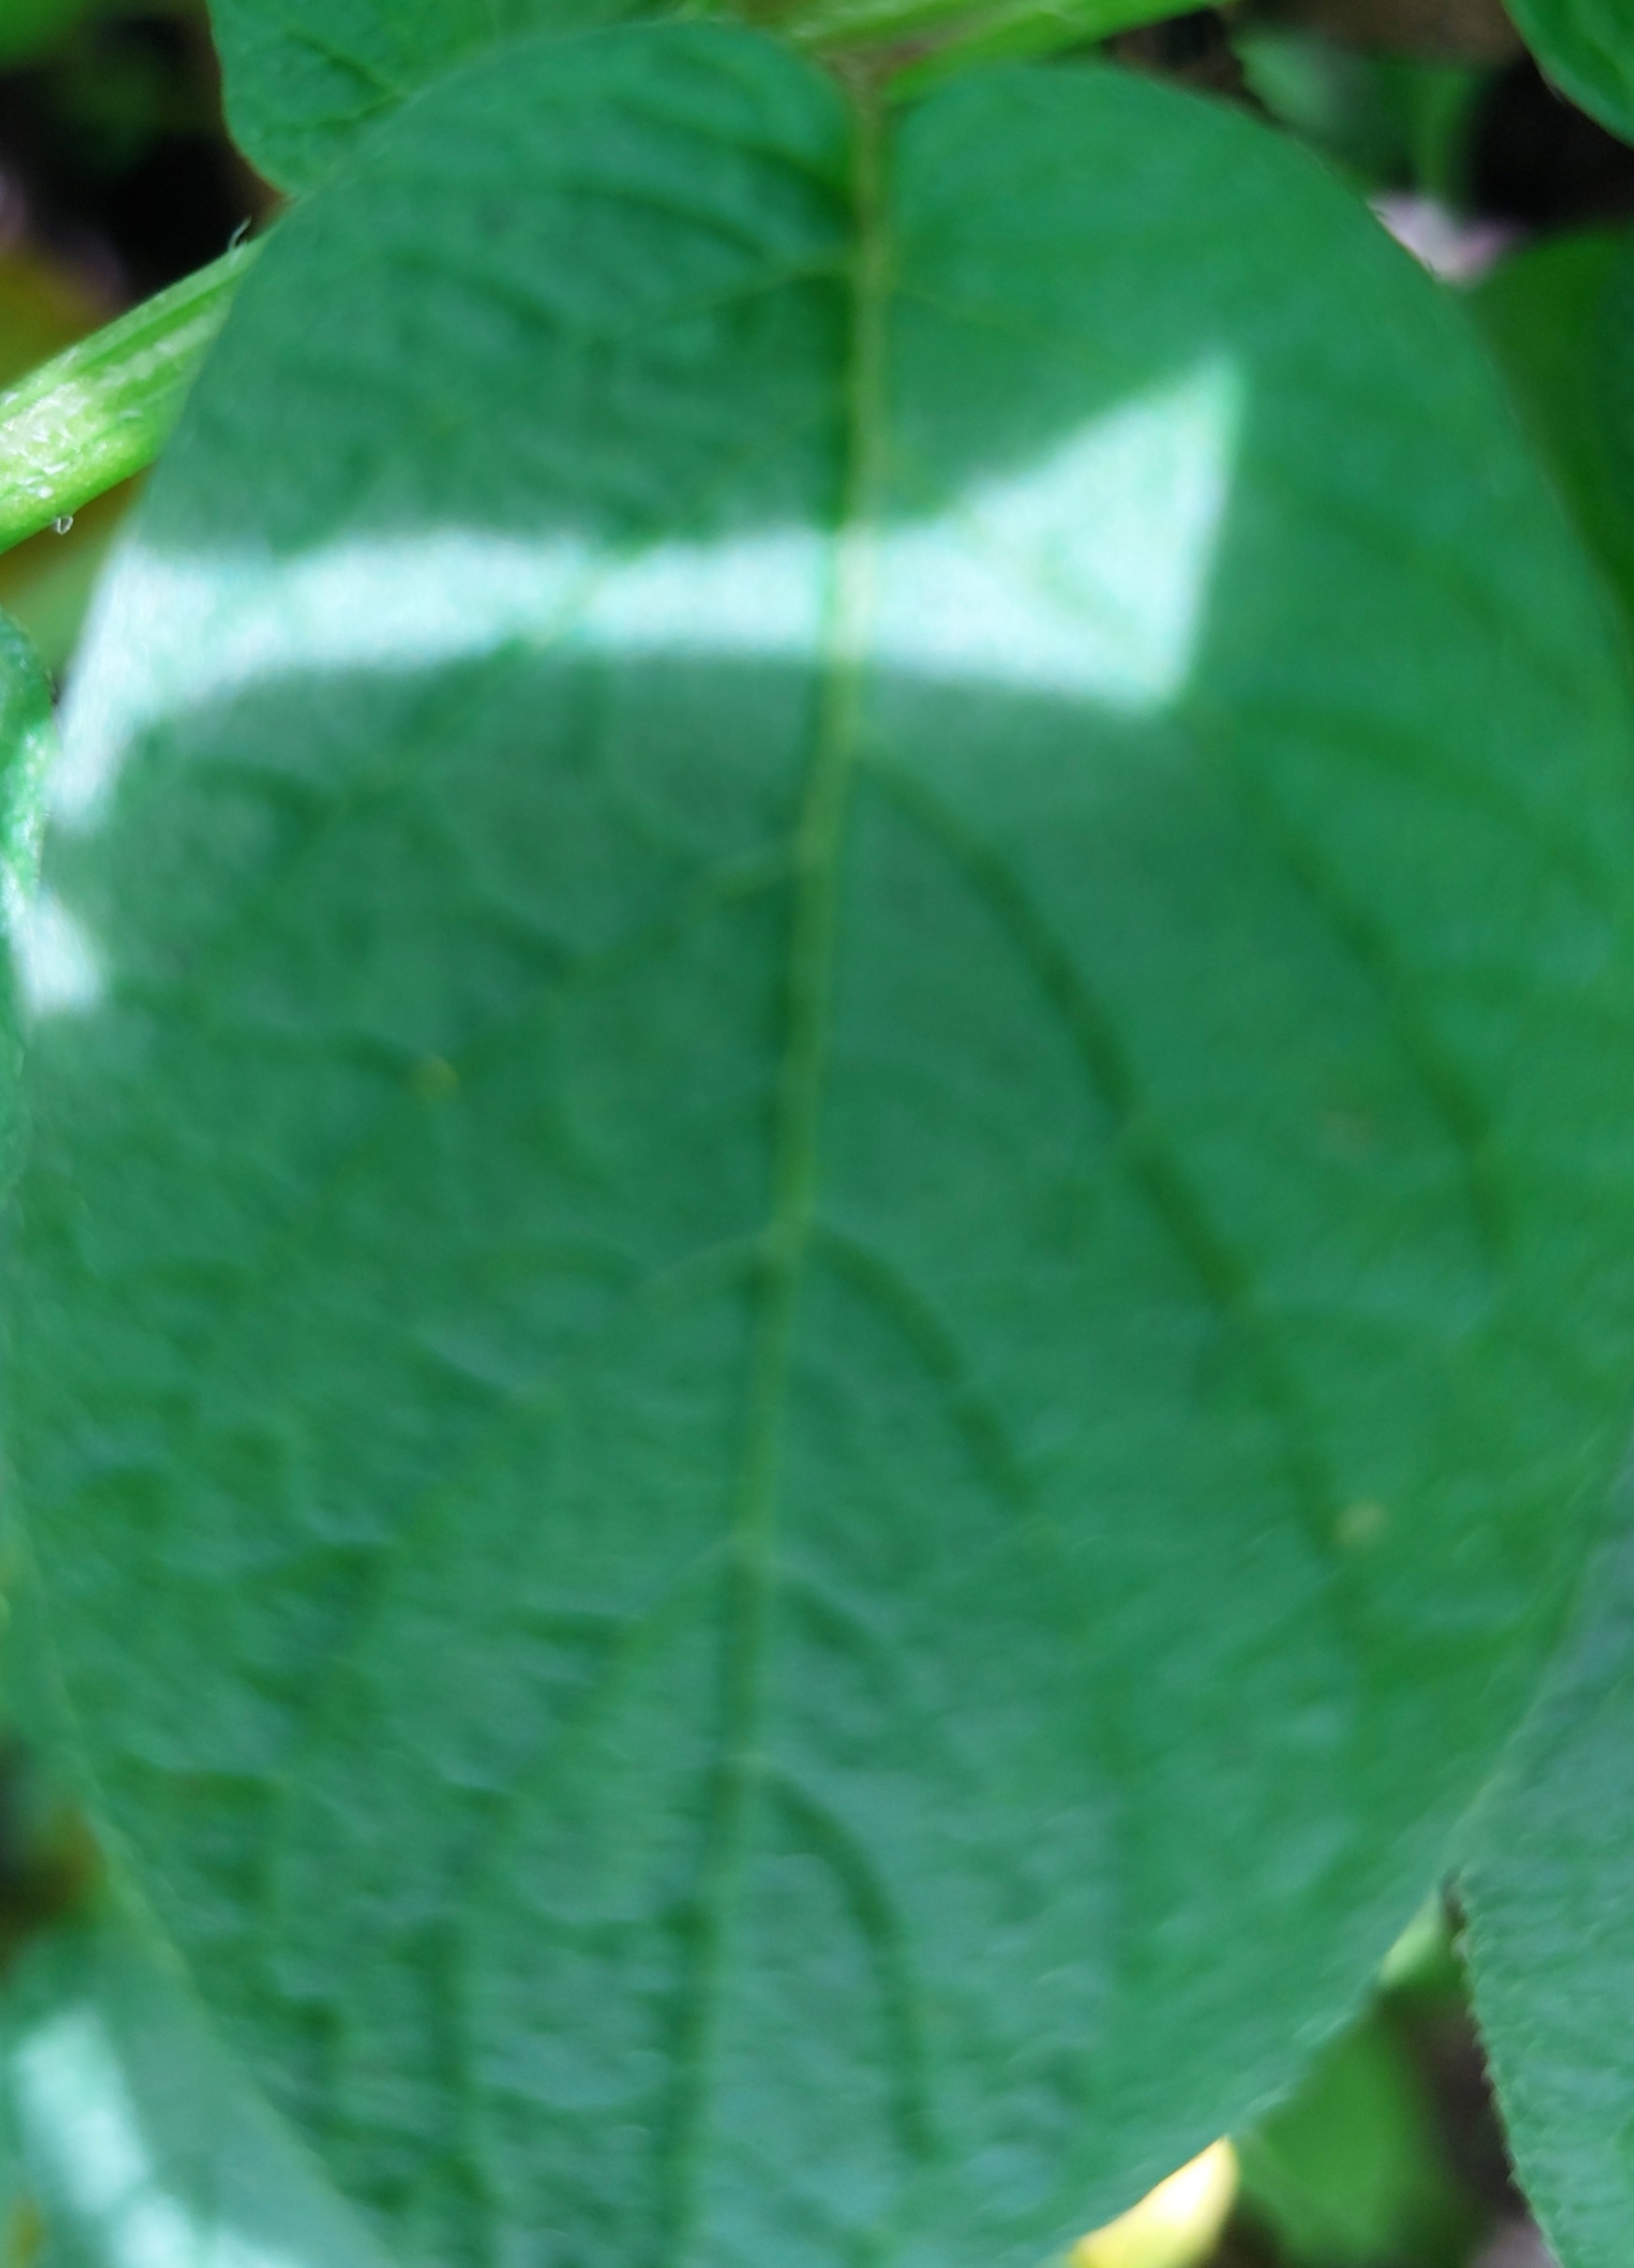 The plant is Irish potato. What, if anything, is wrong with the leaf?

healthy
